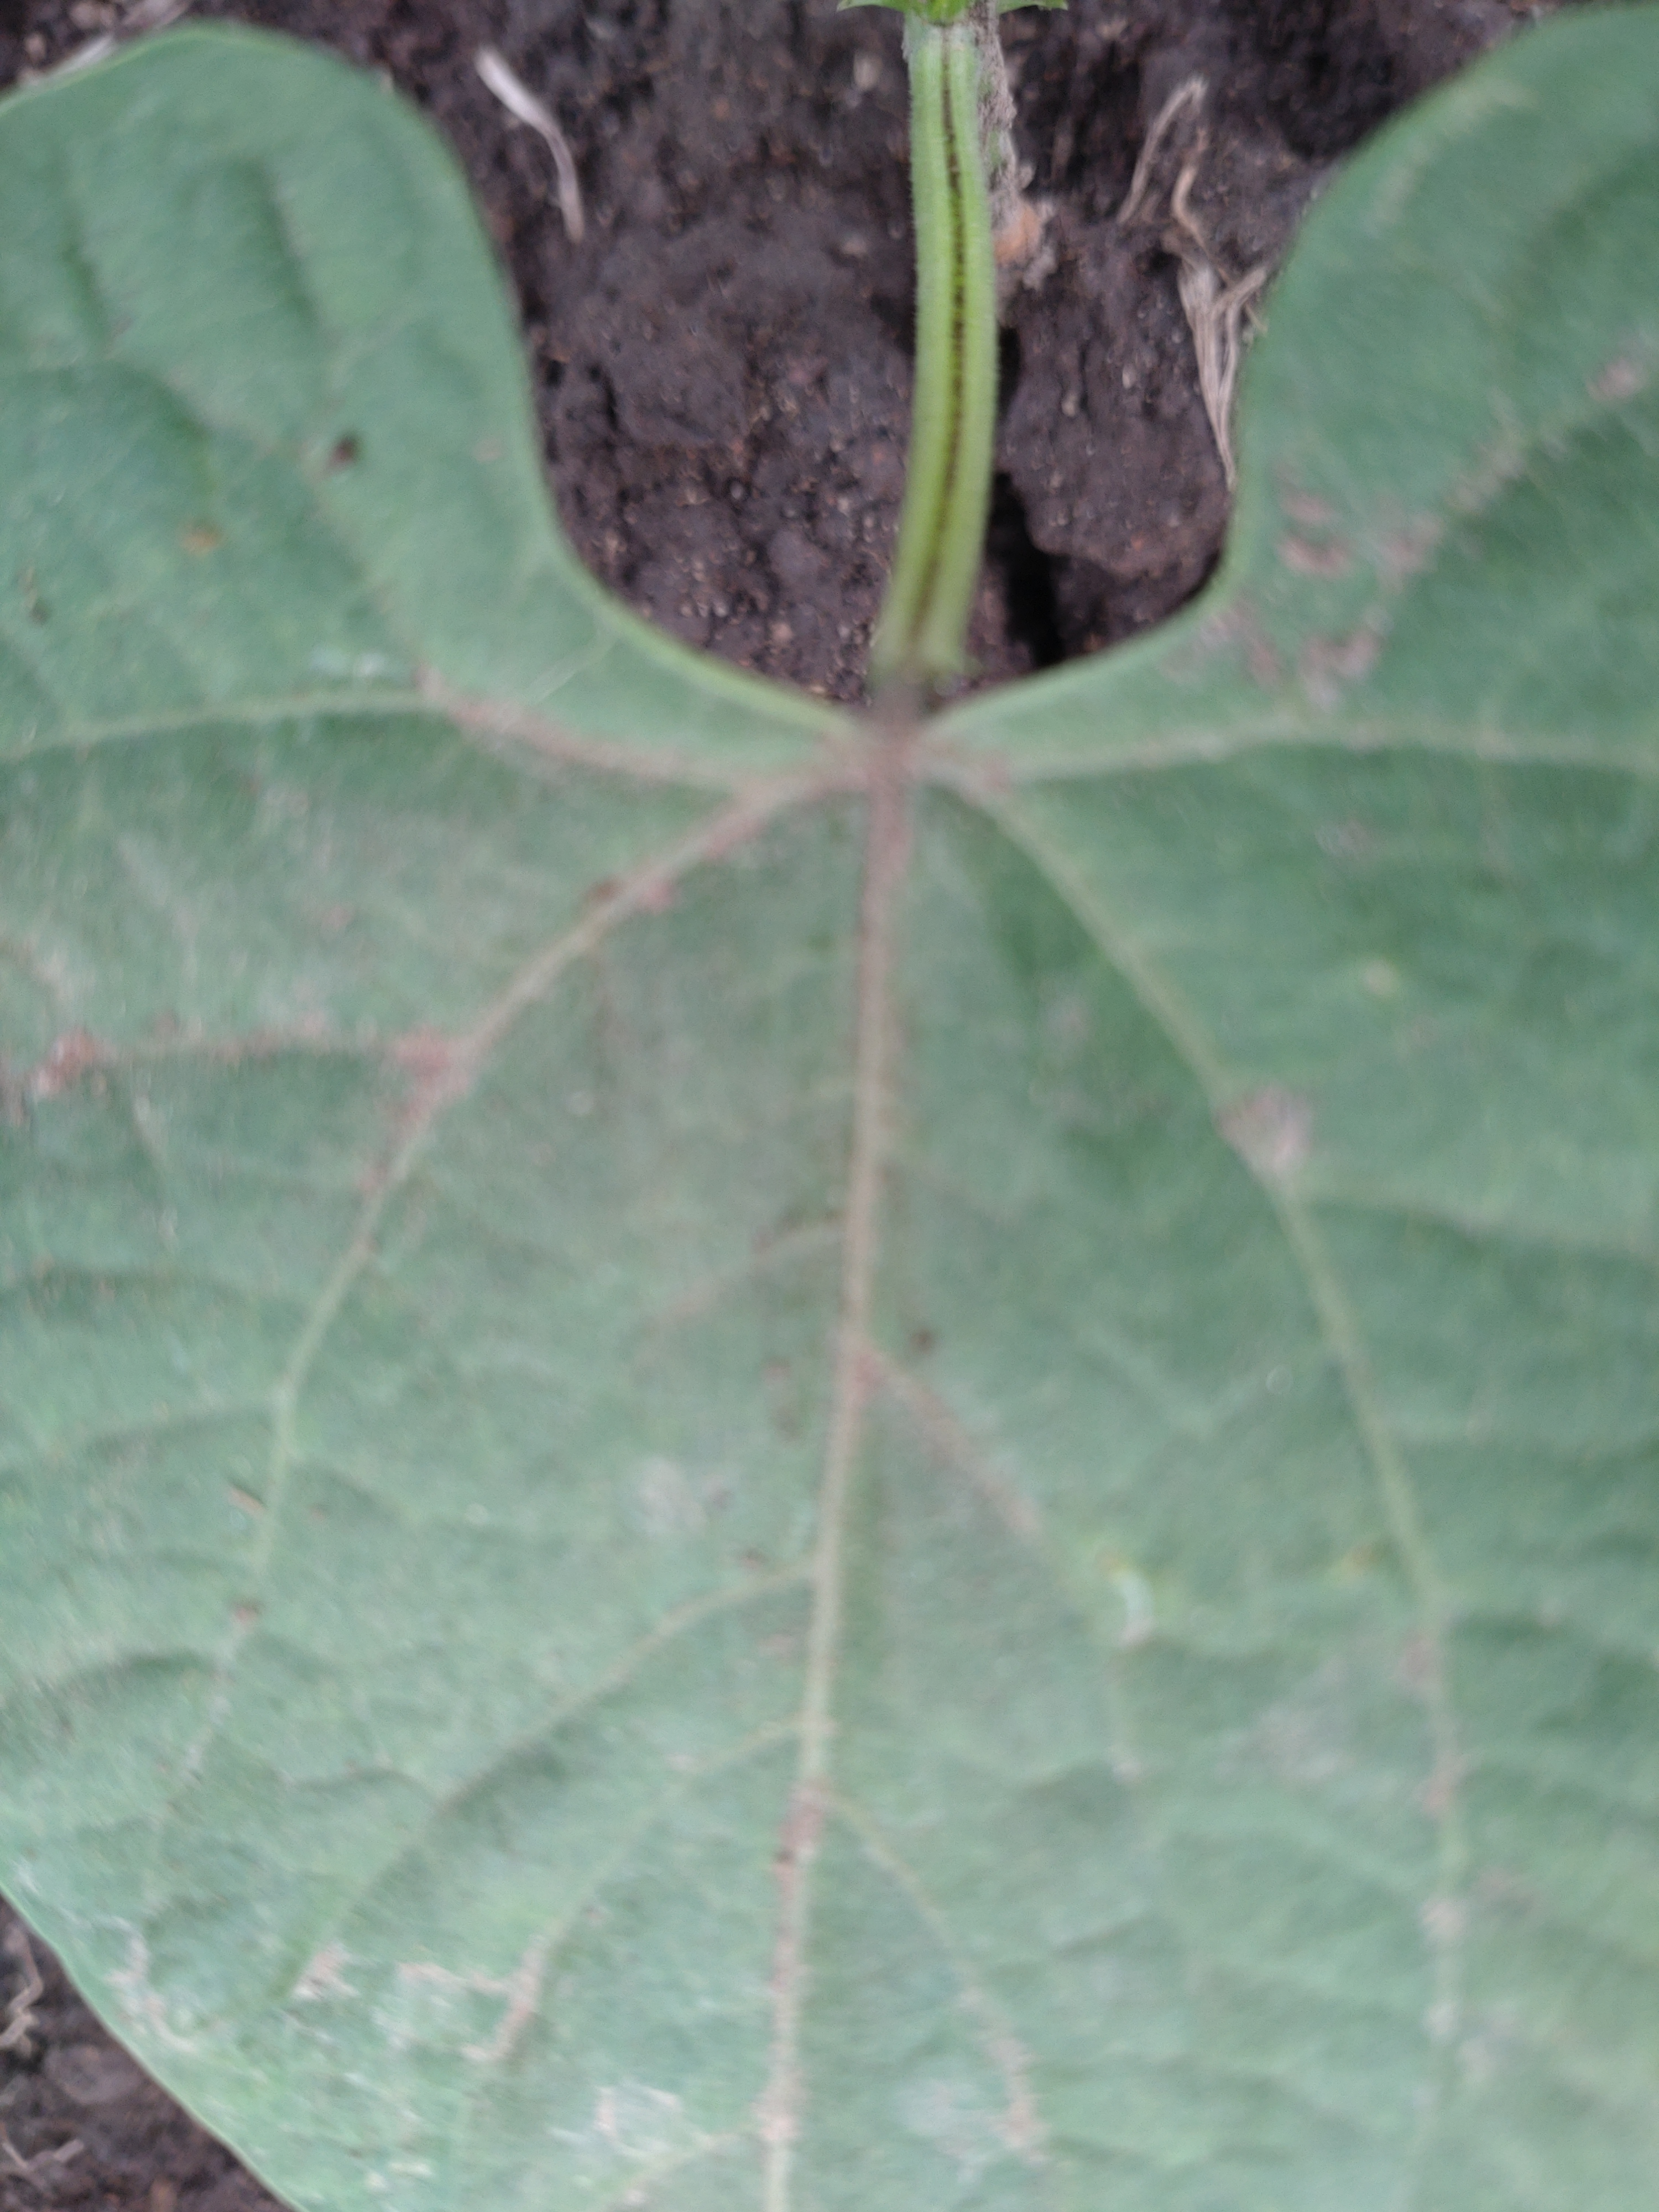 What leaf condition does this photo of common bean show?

healthy
